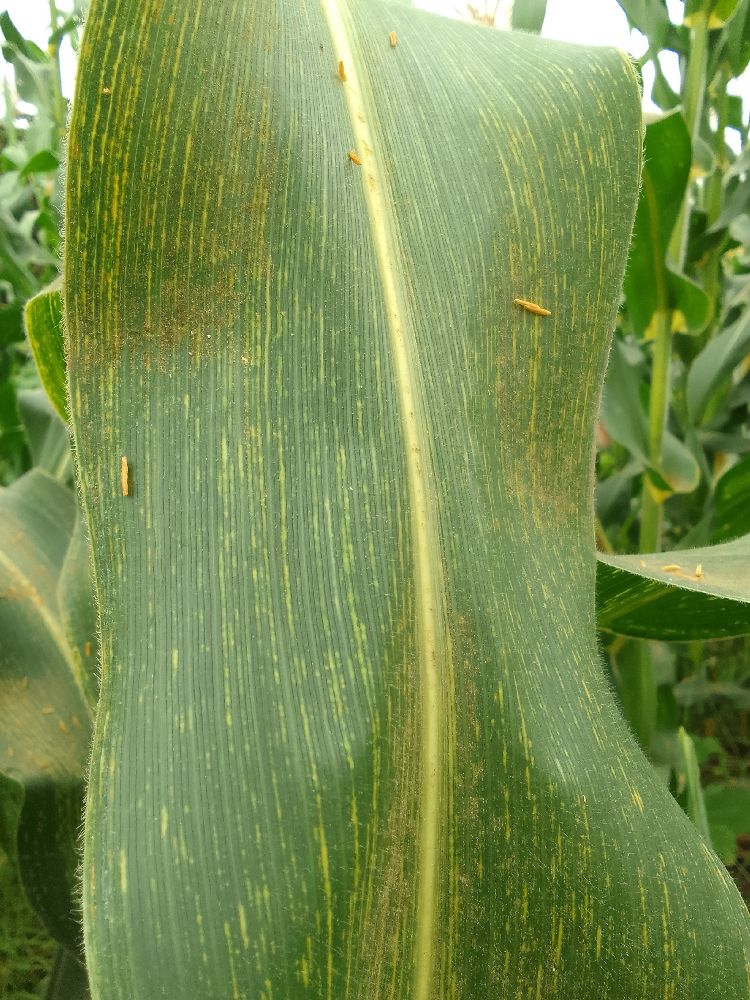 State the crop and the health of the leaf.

maize, maize streak virus
